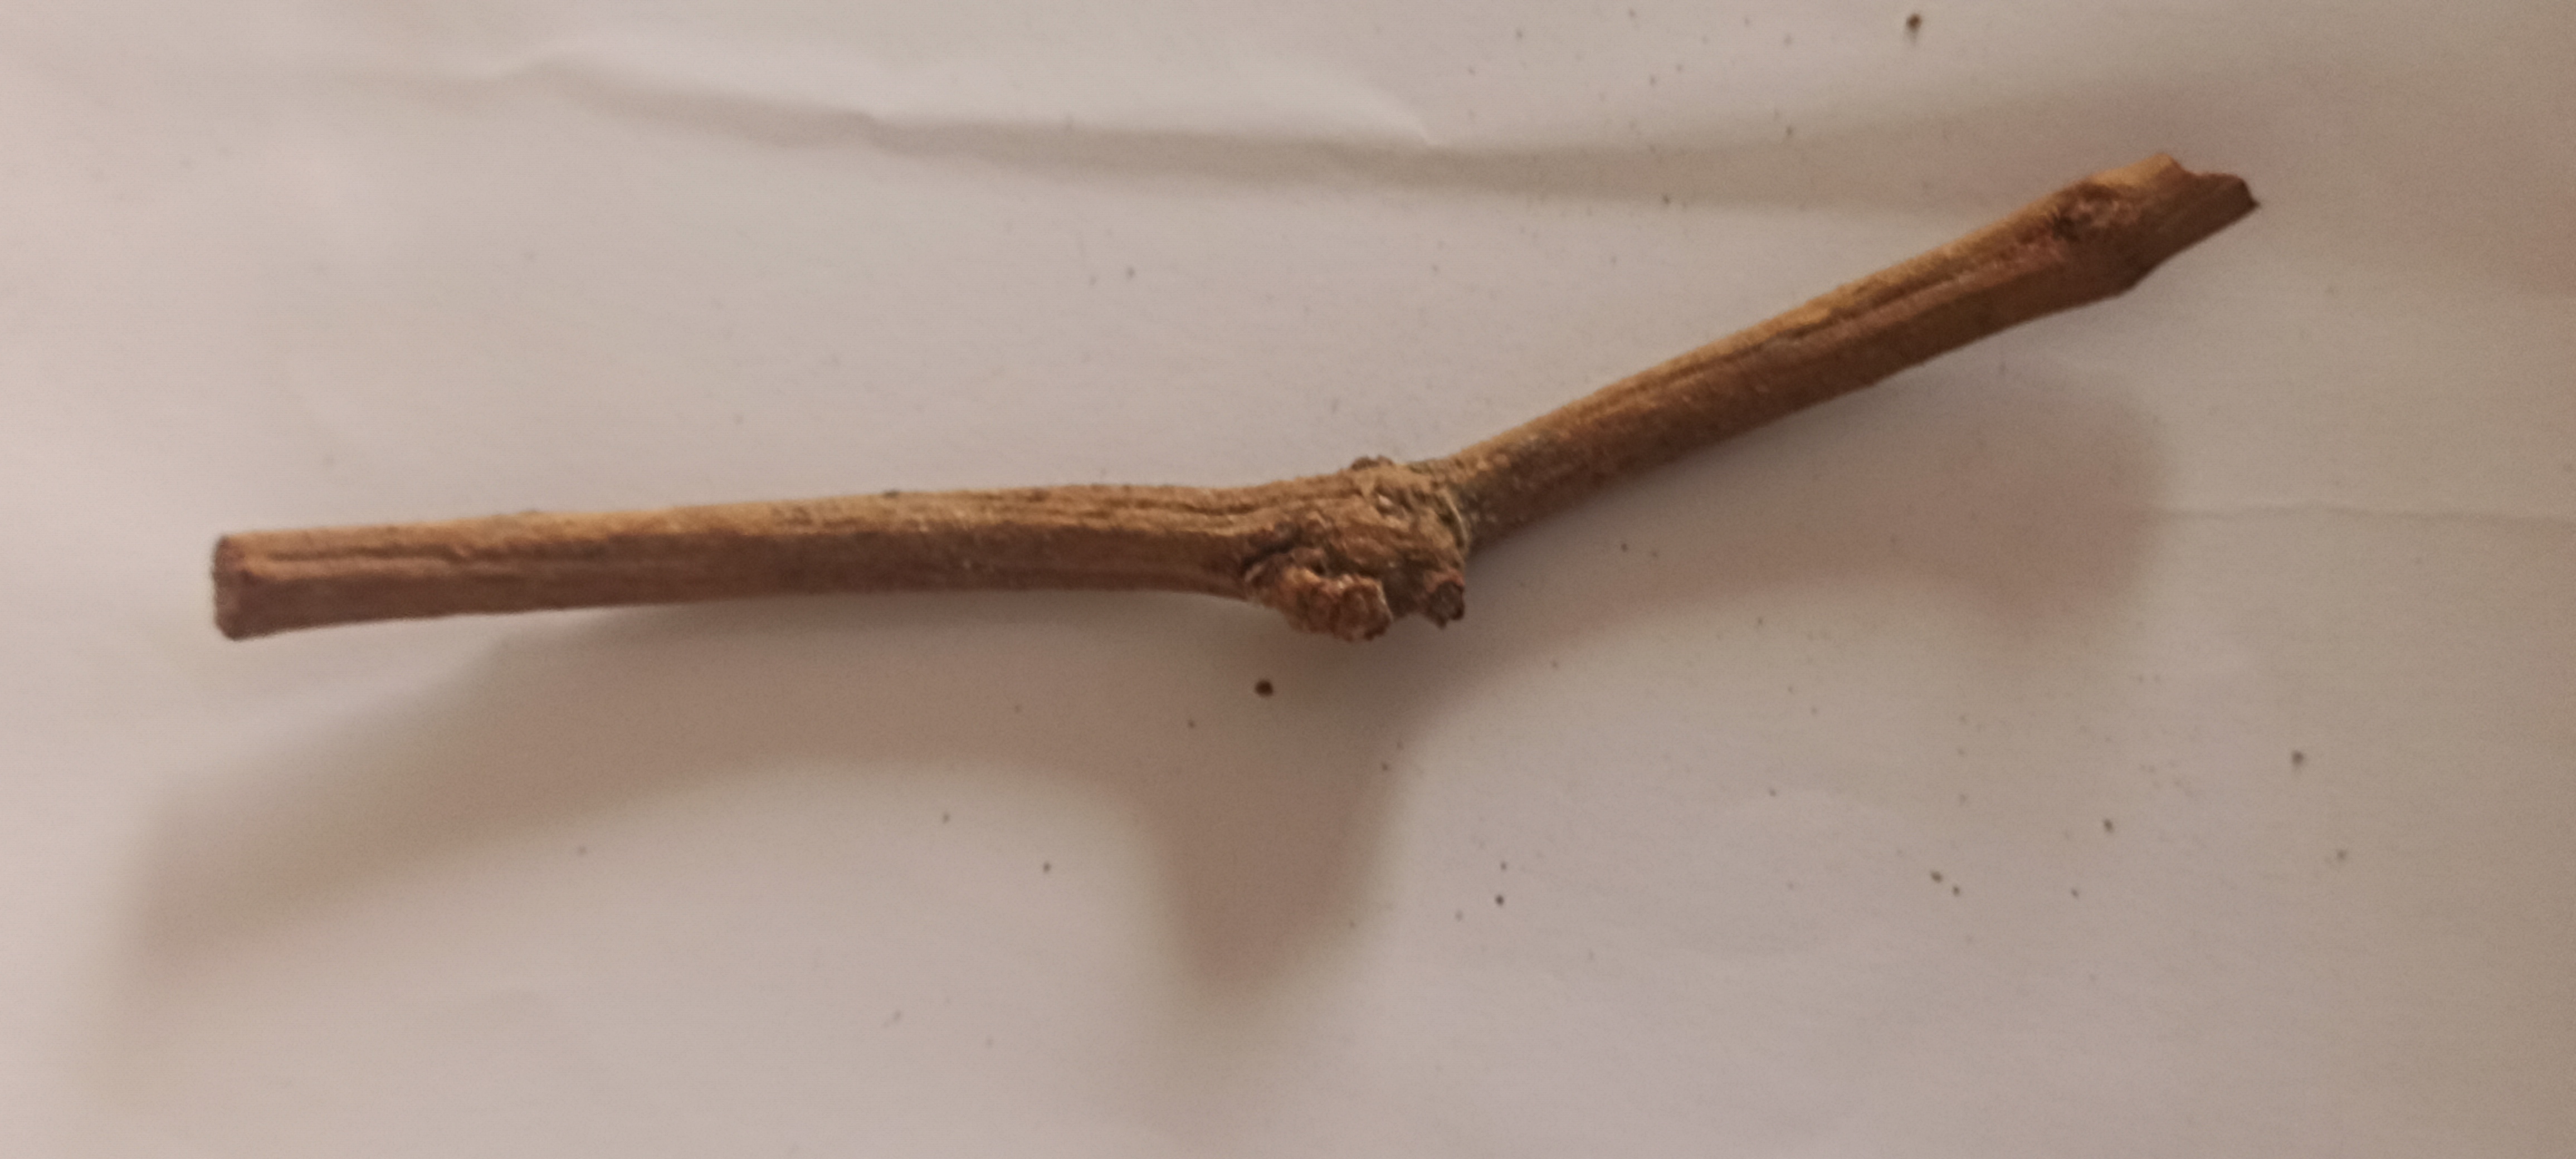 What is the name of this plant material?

manjistha
